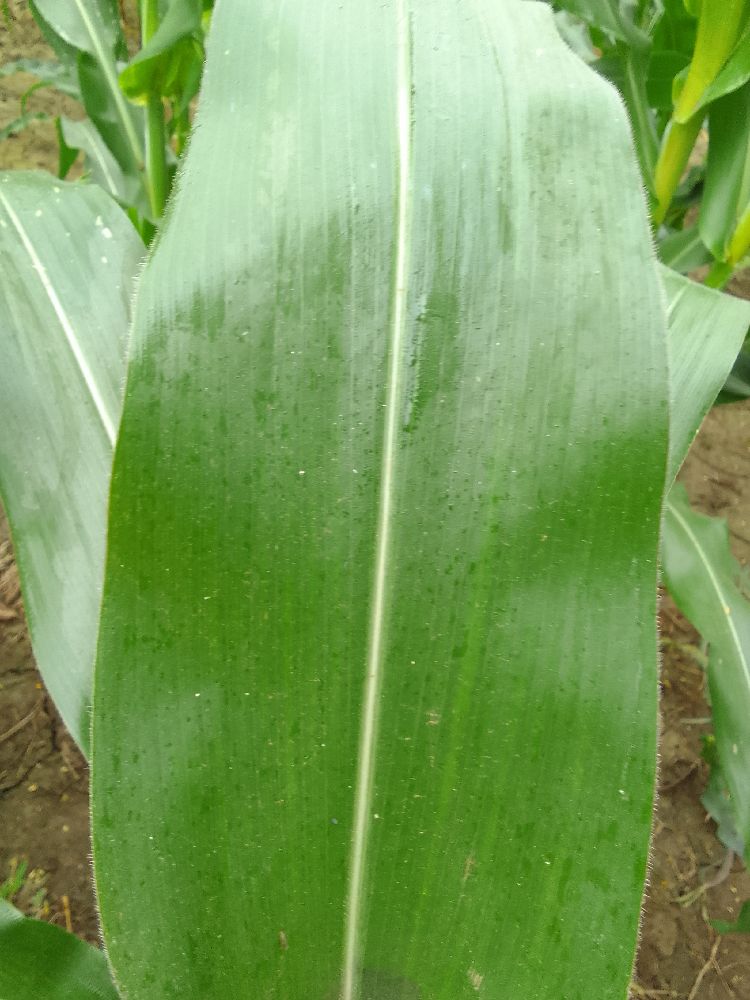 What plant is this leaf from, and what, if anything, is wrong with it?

maize, healthy
